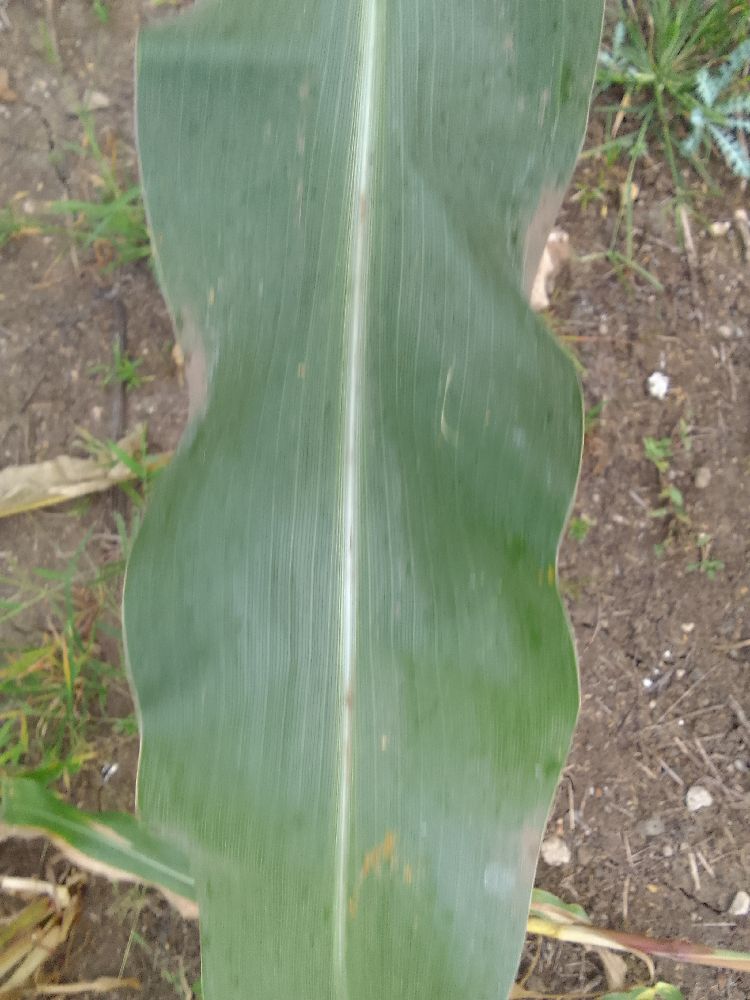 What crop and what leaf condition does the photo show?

maize, healthy
